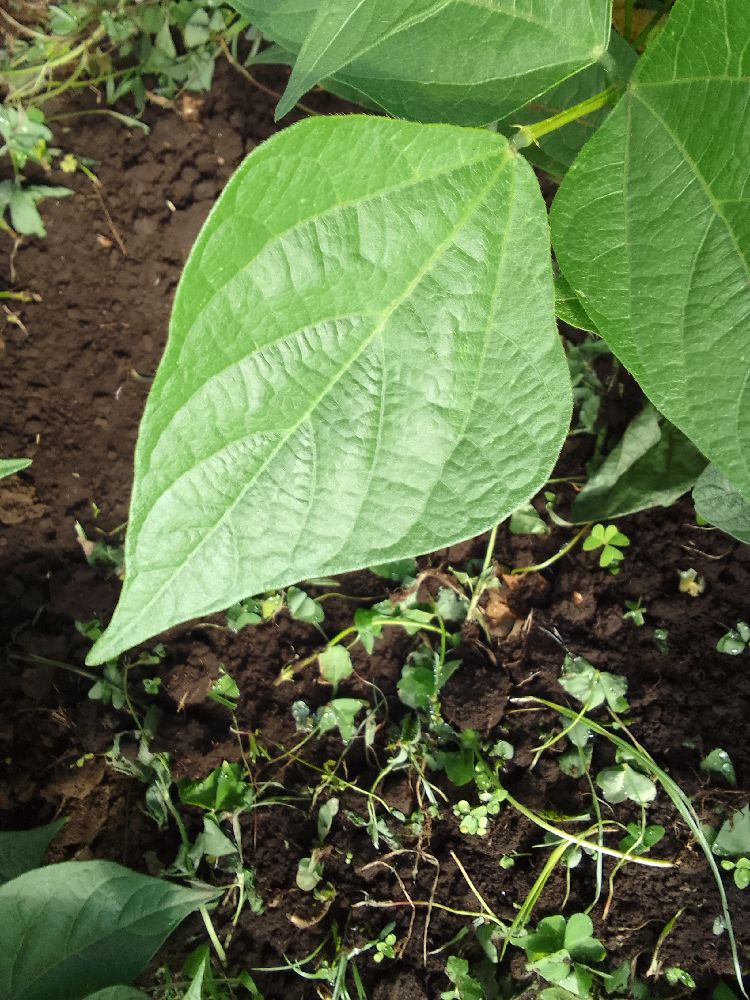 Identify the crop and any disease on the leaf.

common bean, healthy
